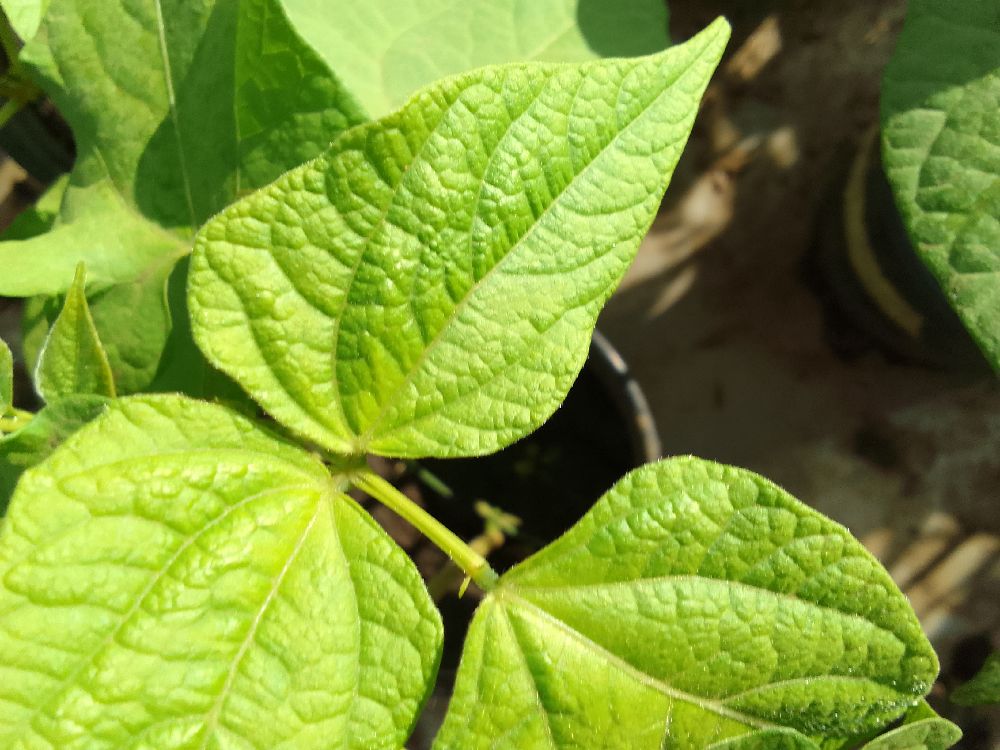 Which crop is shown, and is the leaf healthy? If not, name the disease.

common bean, healthy
